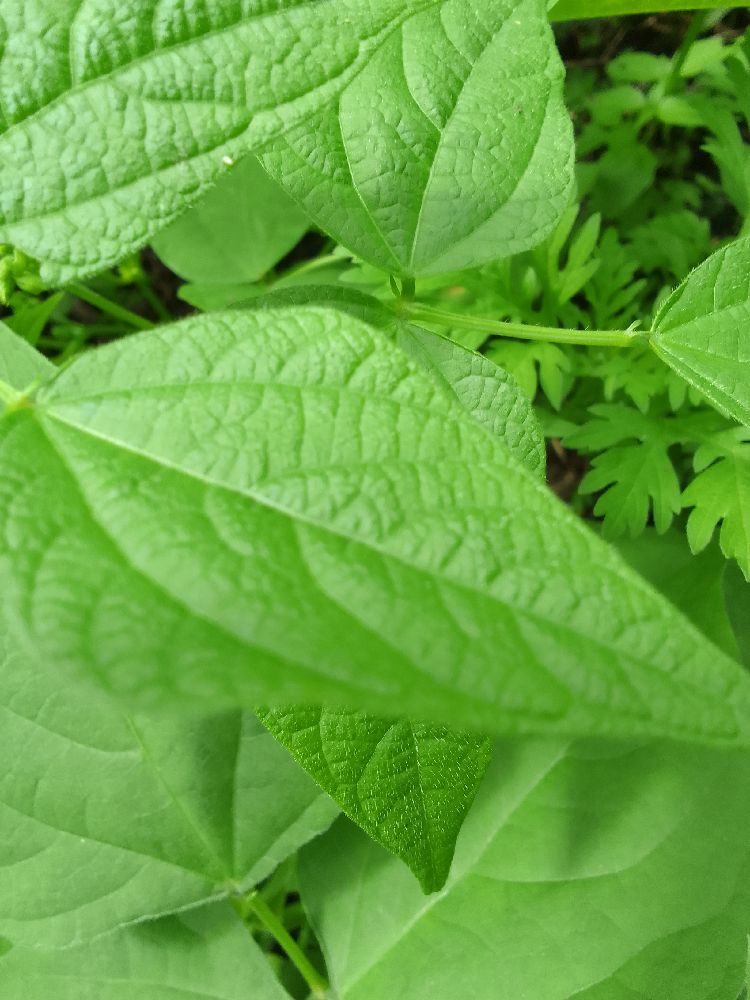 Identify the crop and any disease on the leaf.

common bean, healthy
